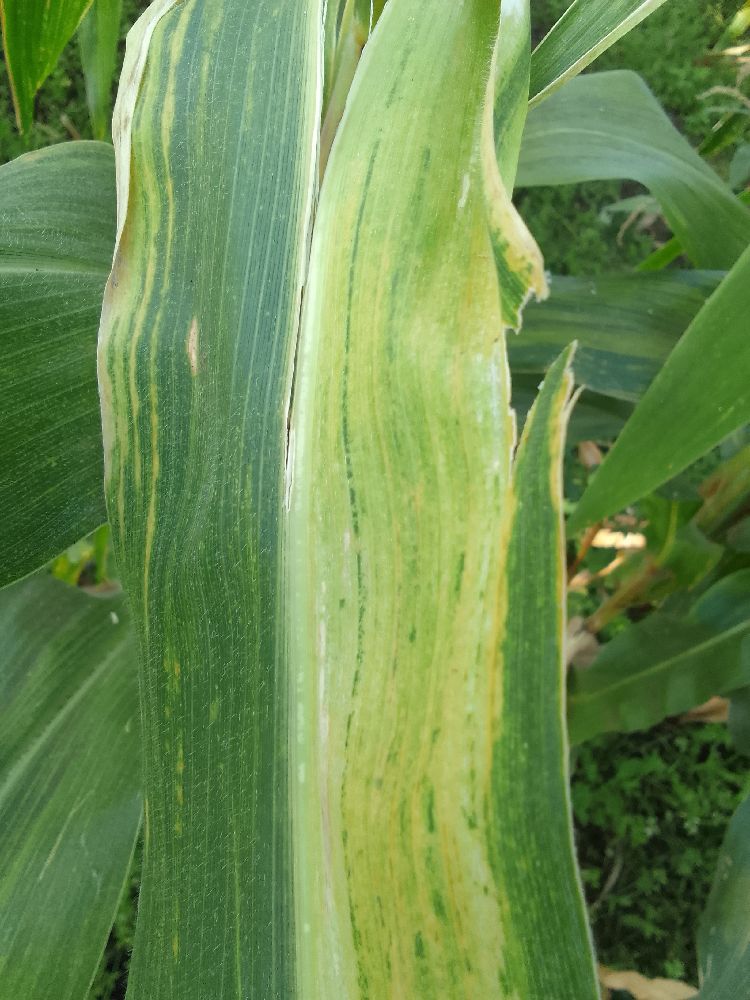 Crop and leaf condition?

maize, maize lethal necrosis
